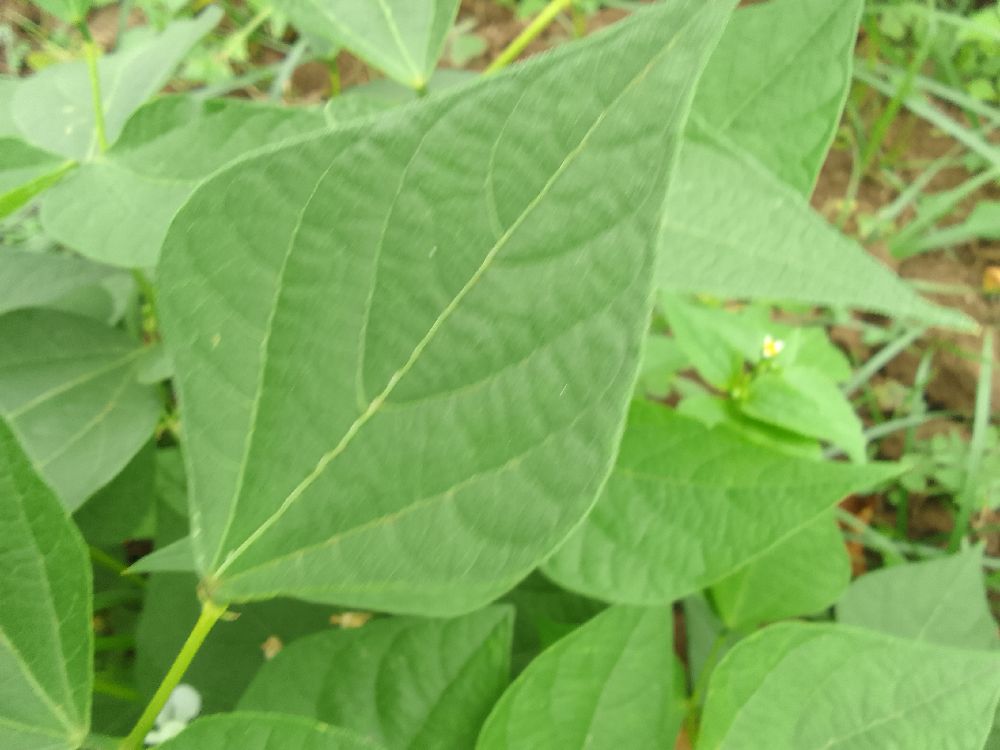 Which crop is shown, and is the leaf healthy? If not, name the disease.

common bean, healthy
